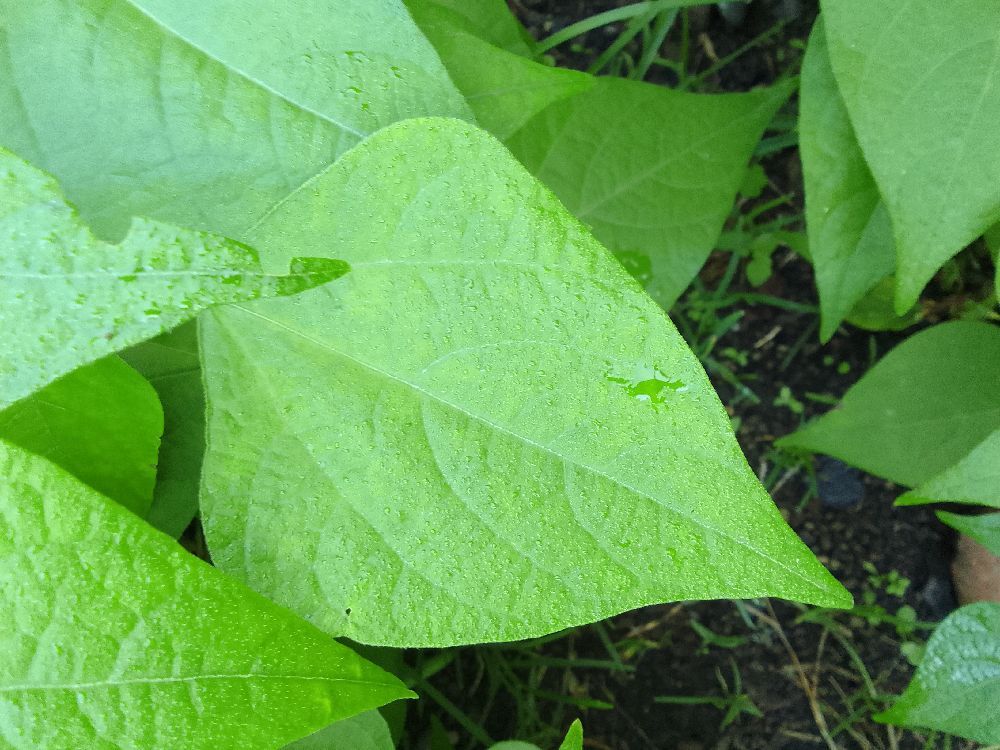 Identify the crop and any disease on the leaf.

common bean, healthy
